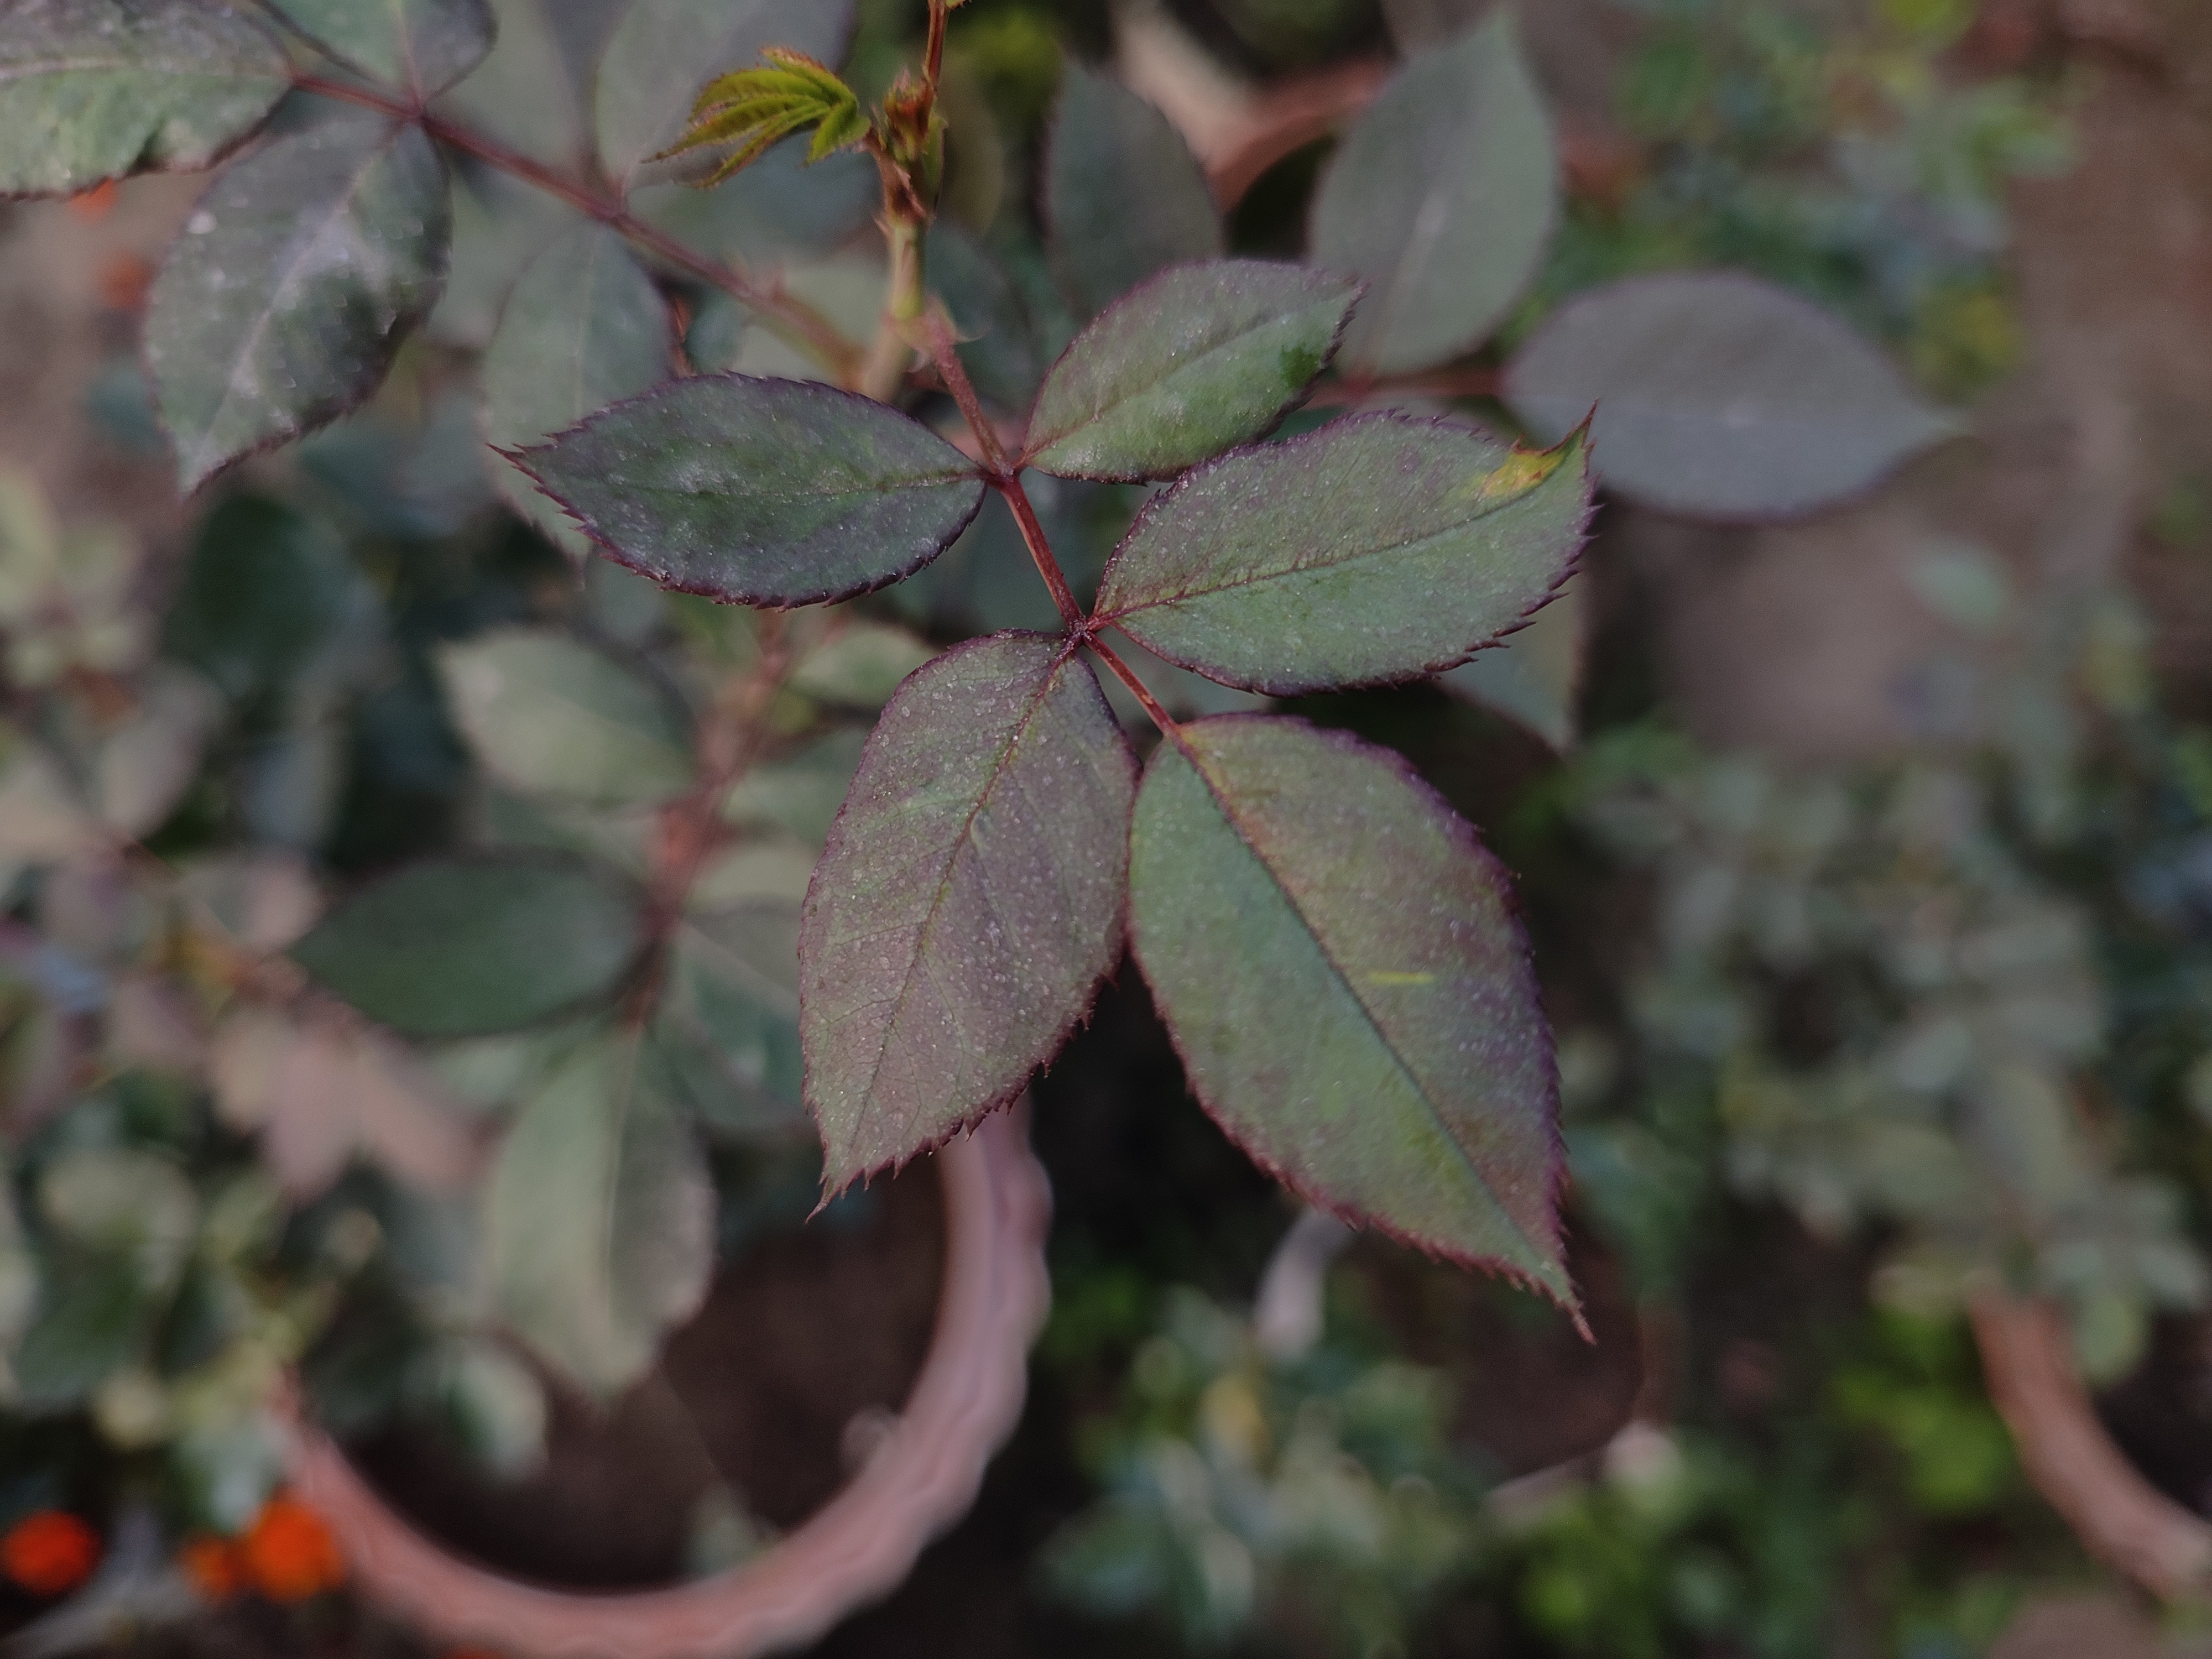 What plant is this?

rose
